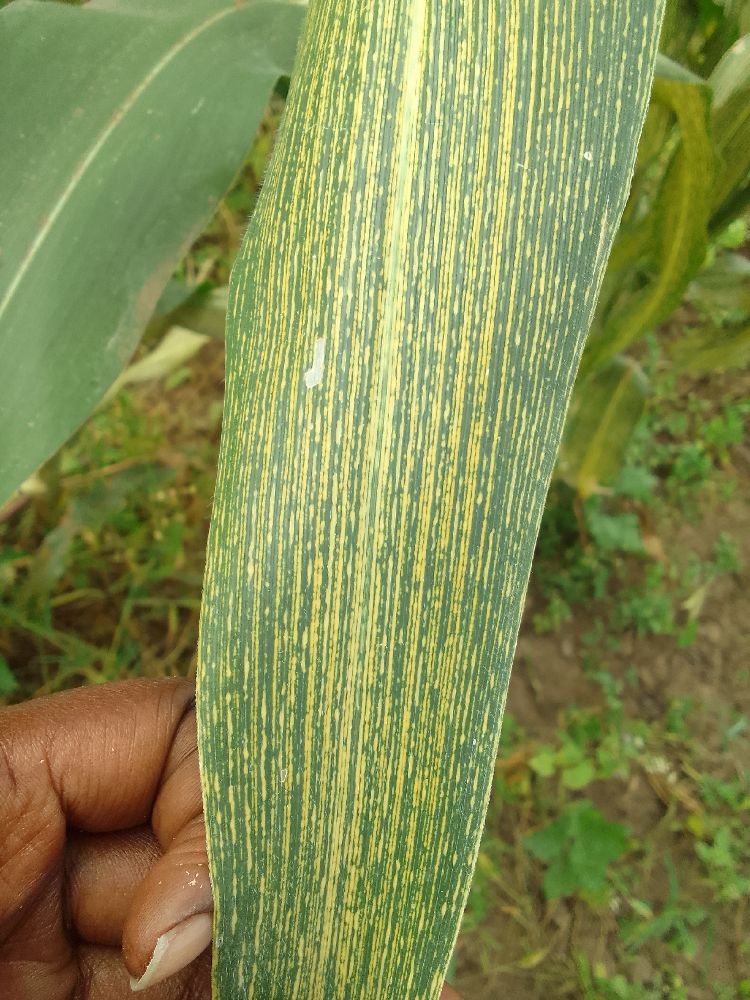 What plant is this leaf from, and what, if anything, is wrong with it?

maize, maize streak virus
